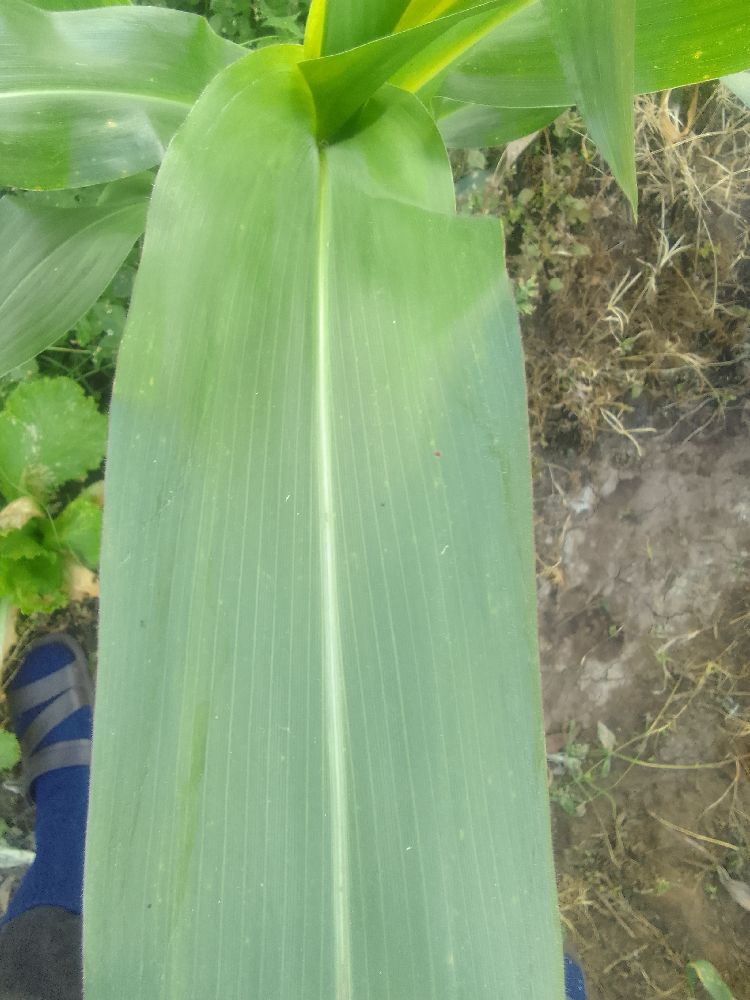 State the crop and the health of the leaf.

maize, healthy
